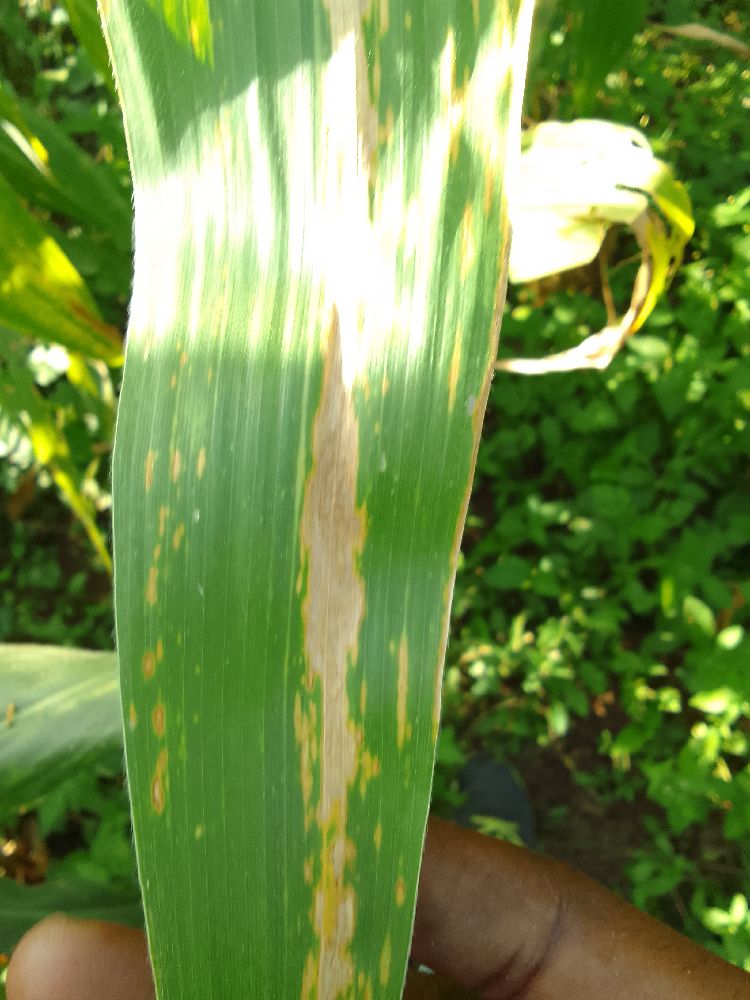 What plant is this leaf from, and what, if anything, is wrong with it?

maize, maize lethal necrosis
